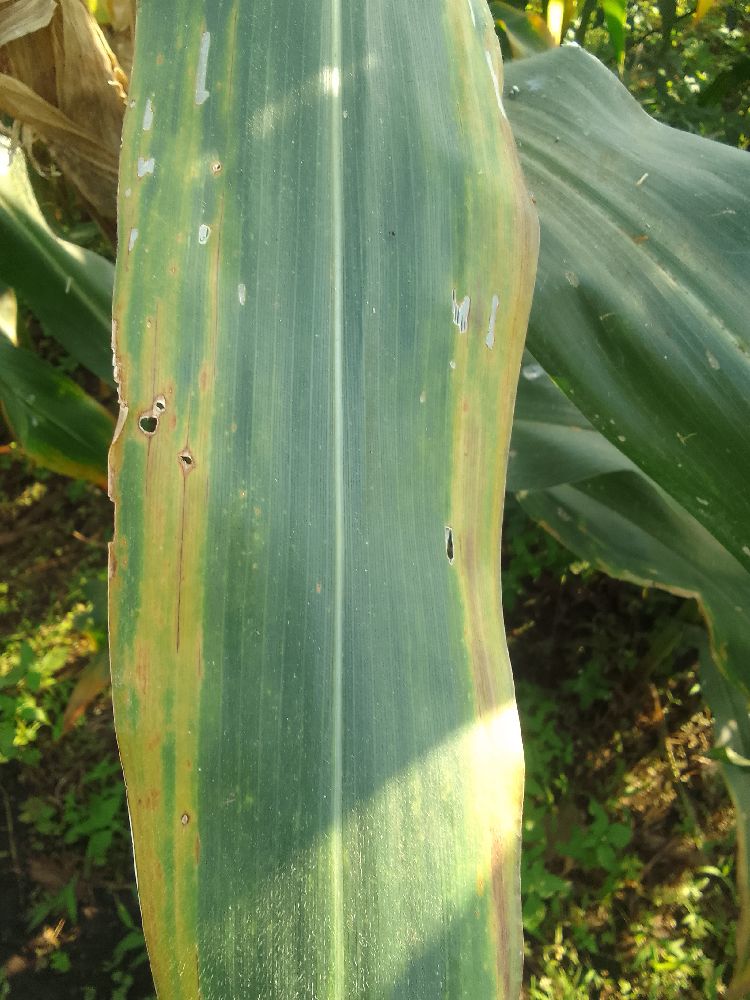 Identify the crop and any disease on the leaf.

maize, maize lethal necrosis
